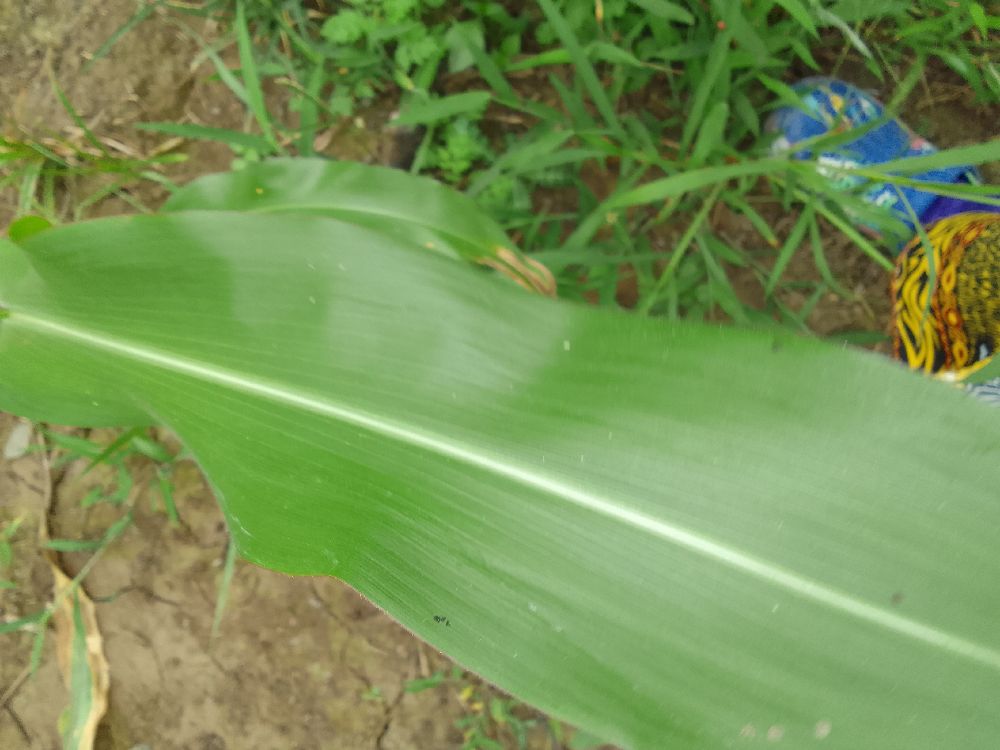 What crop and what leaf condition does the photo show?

maize, healthy
